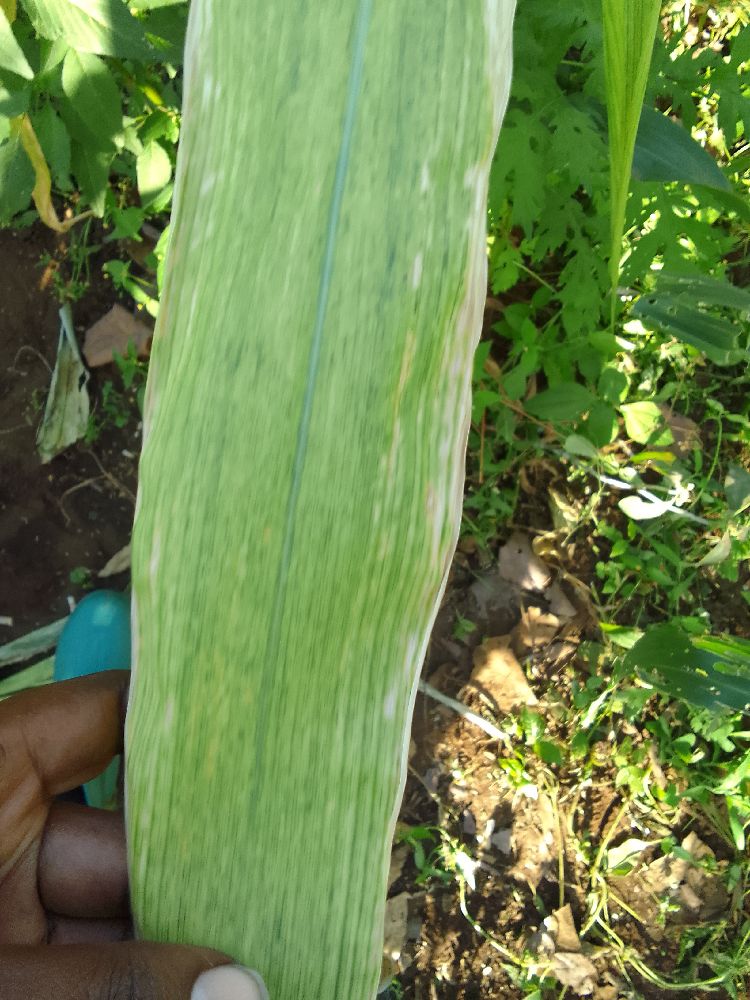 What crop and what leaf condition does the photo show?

maize, maize lethal necrosis
